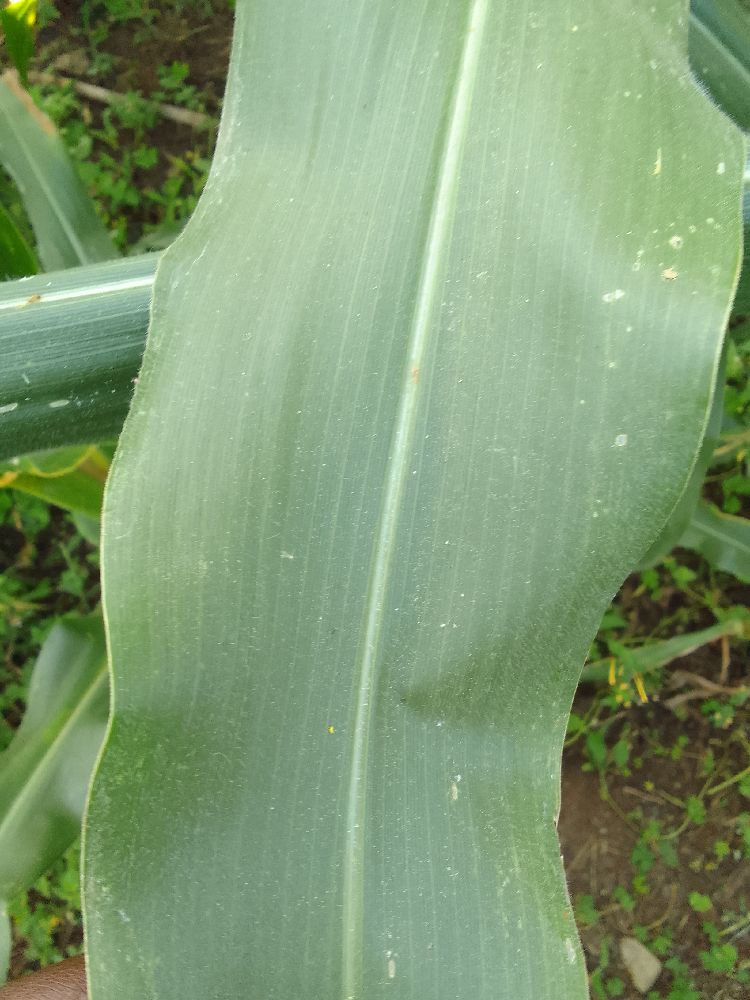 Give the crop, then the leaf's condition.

maize, healthy
